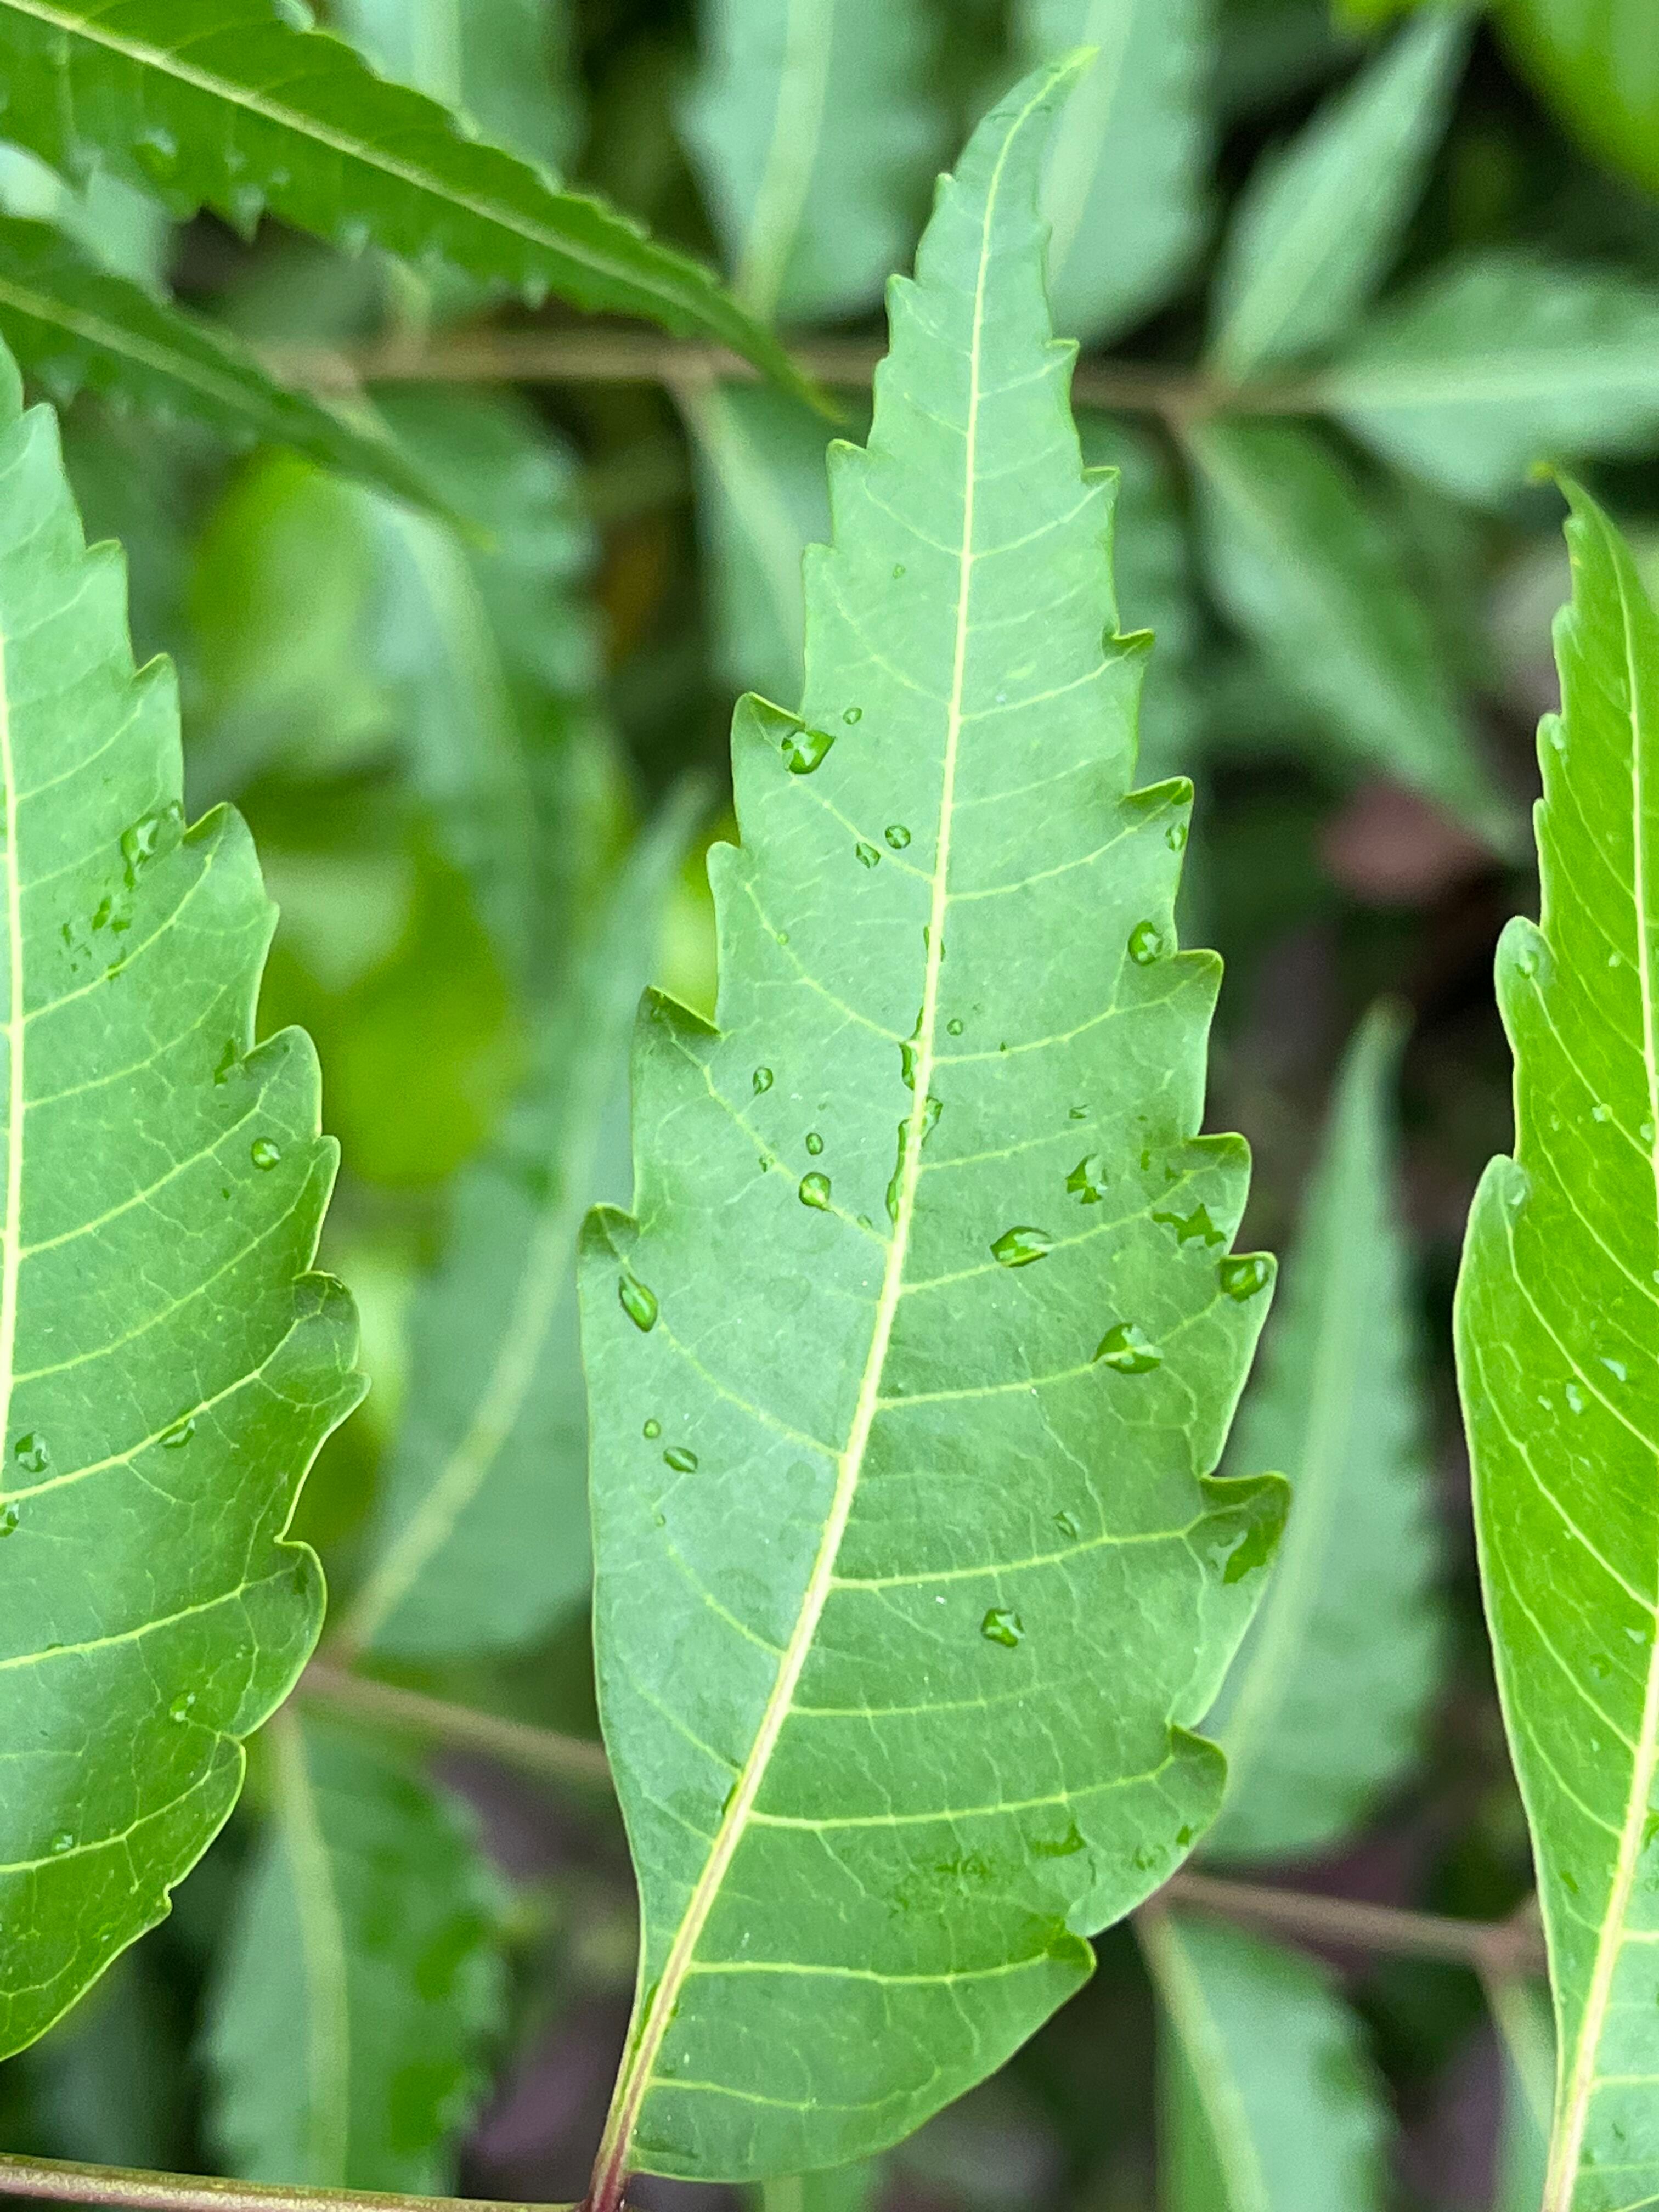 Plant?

neem
